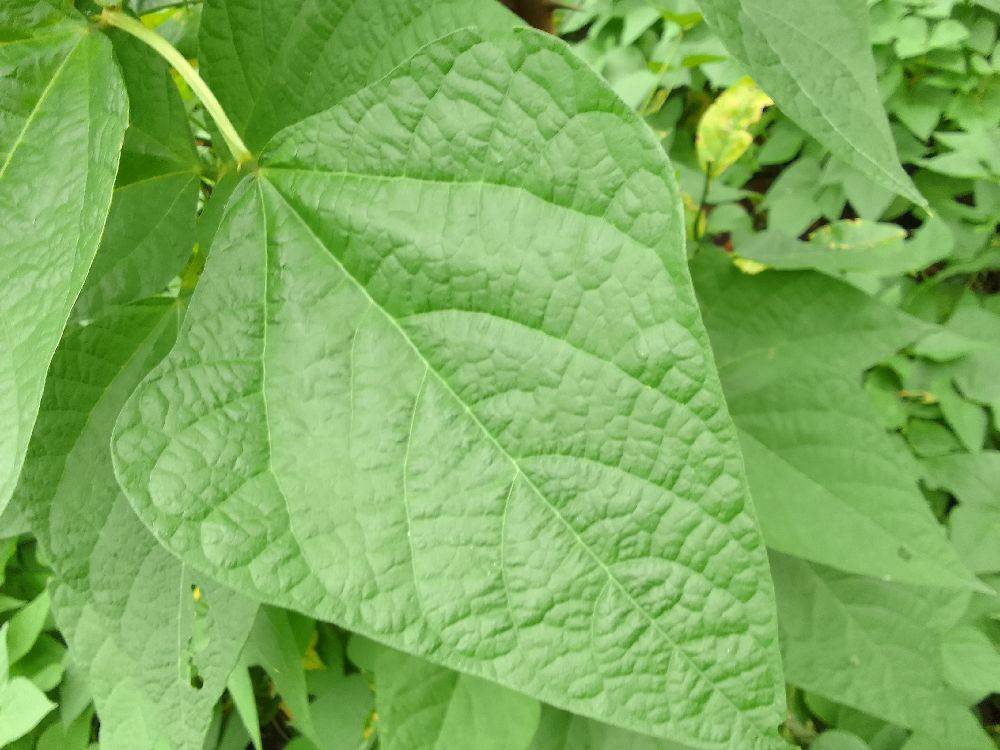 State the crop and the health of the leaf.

common bean, healthy
